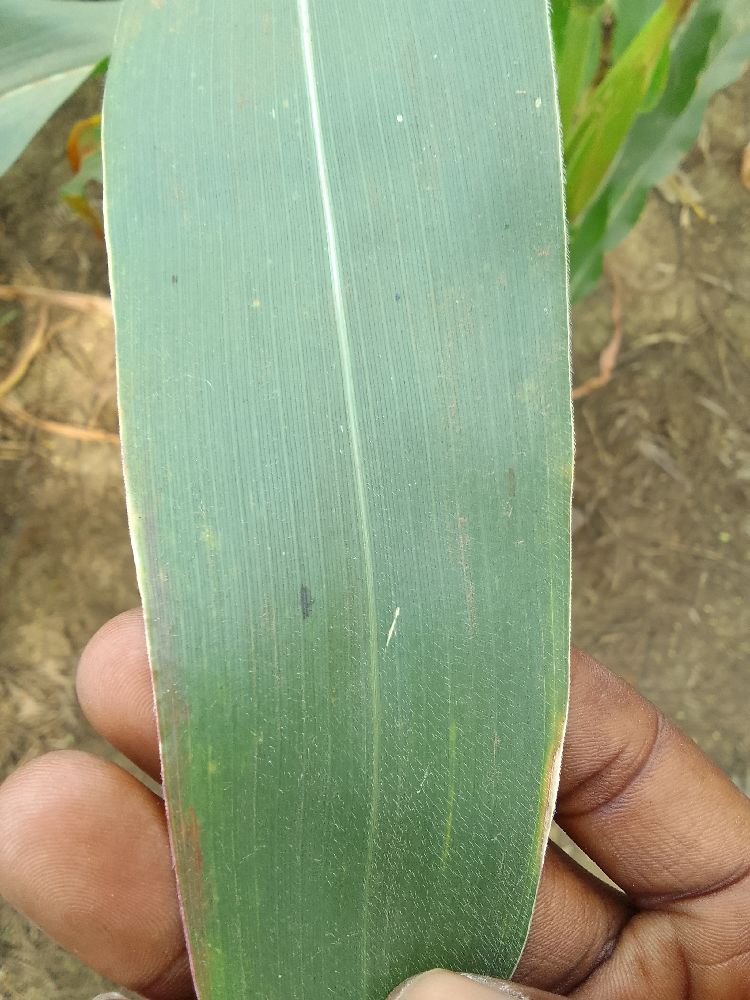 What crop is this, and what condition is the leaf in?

maize, healthy
